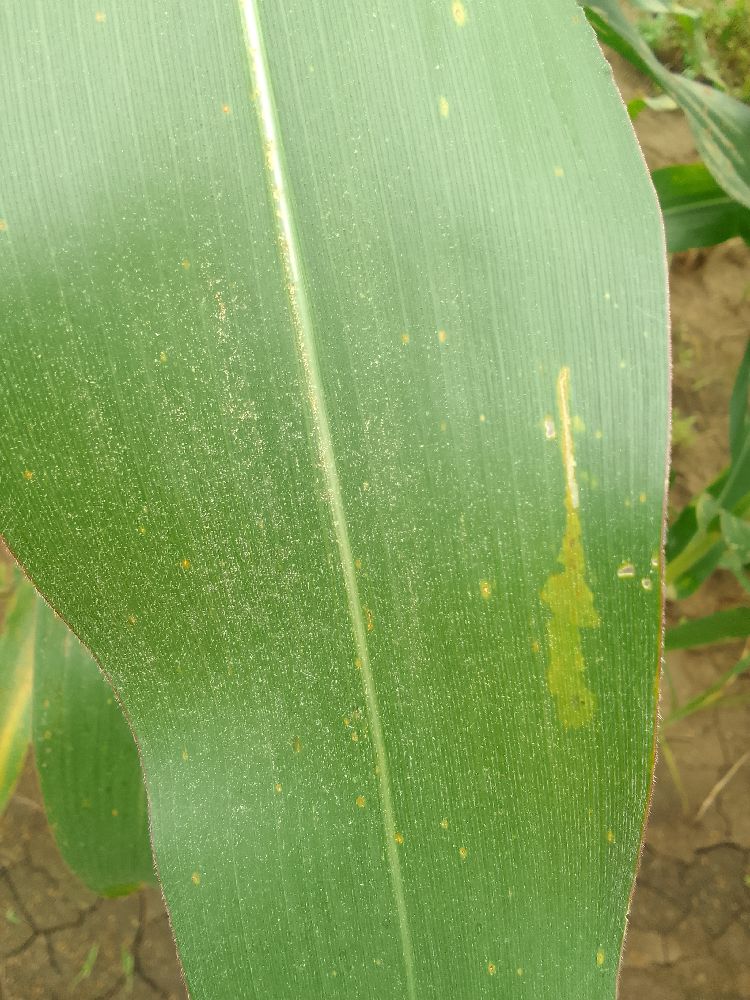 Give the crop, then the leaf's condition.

maize, healthy
